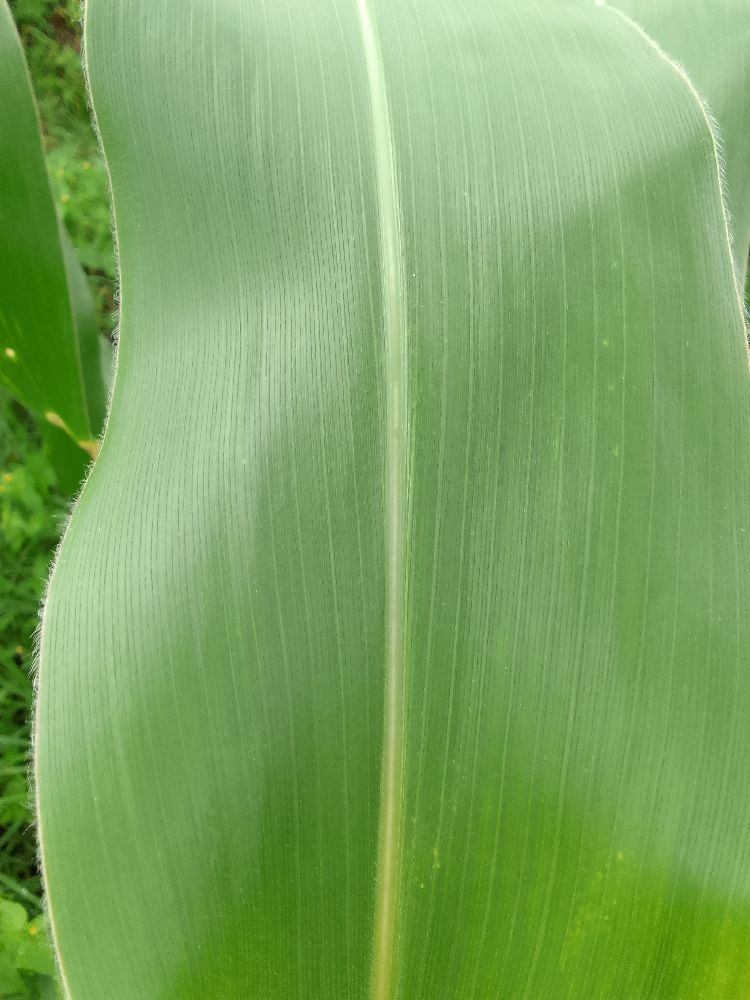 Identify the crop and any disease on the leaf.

maize, healthy
